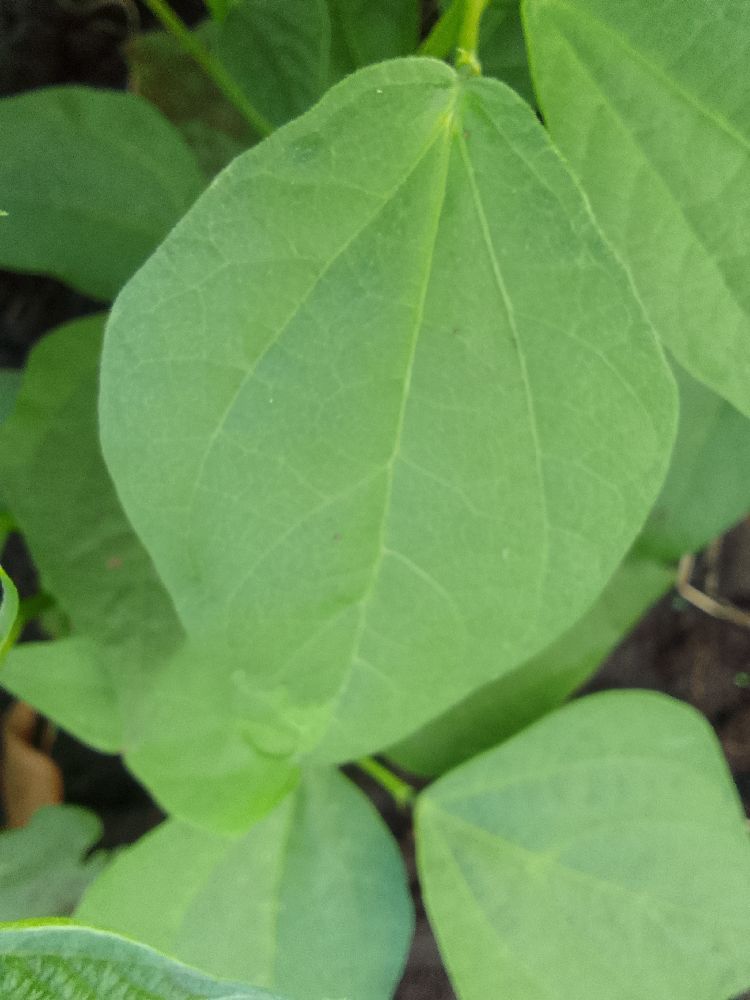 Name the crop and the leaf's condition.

common bean, healthy
